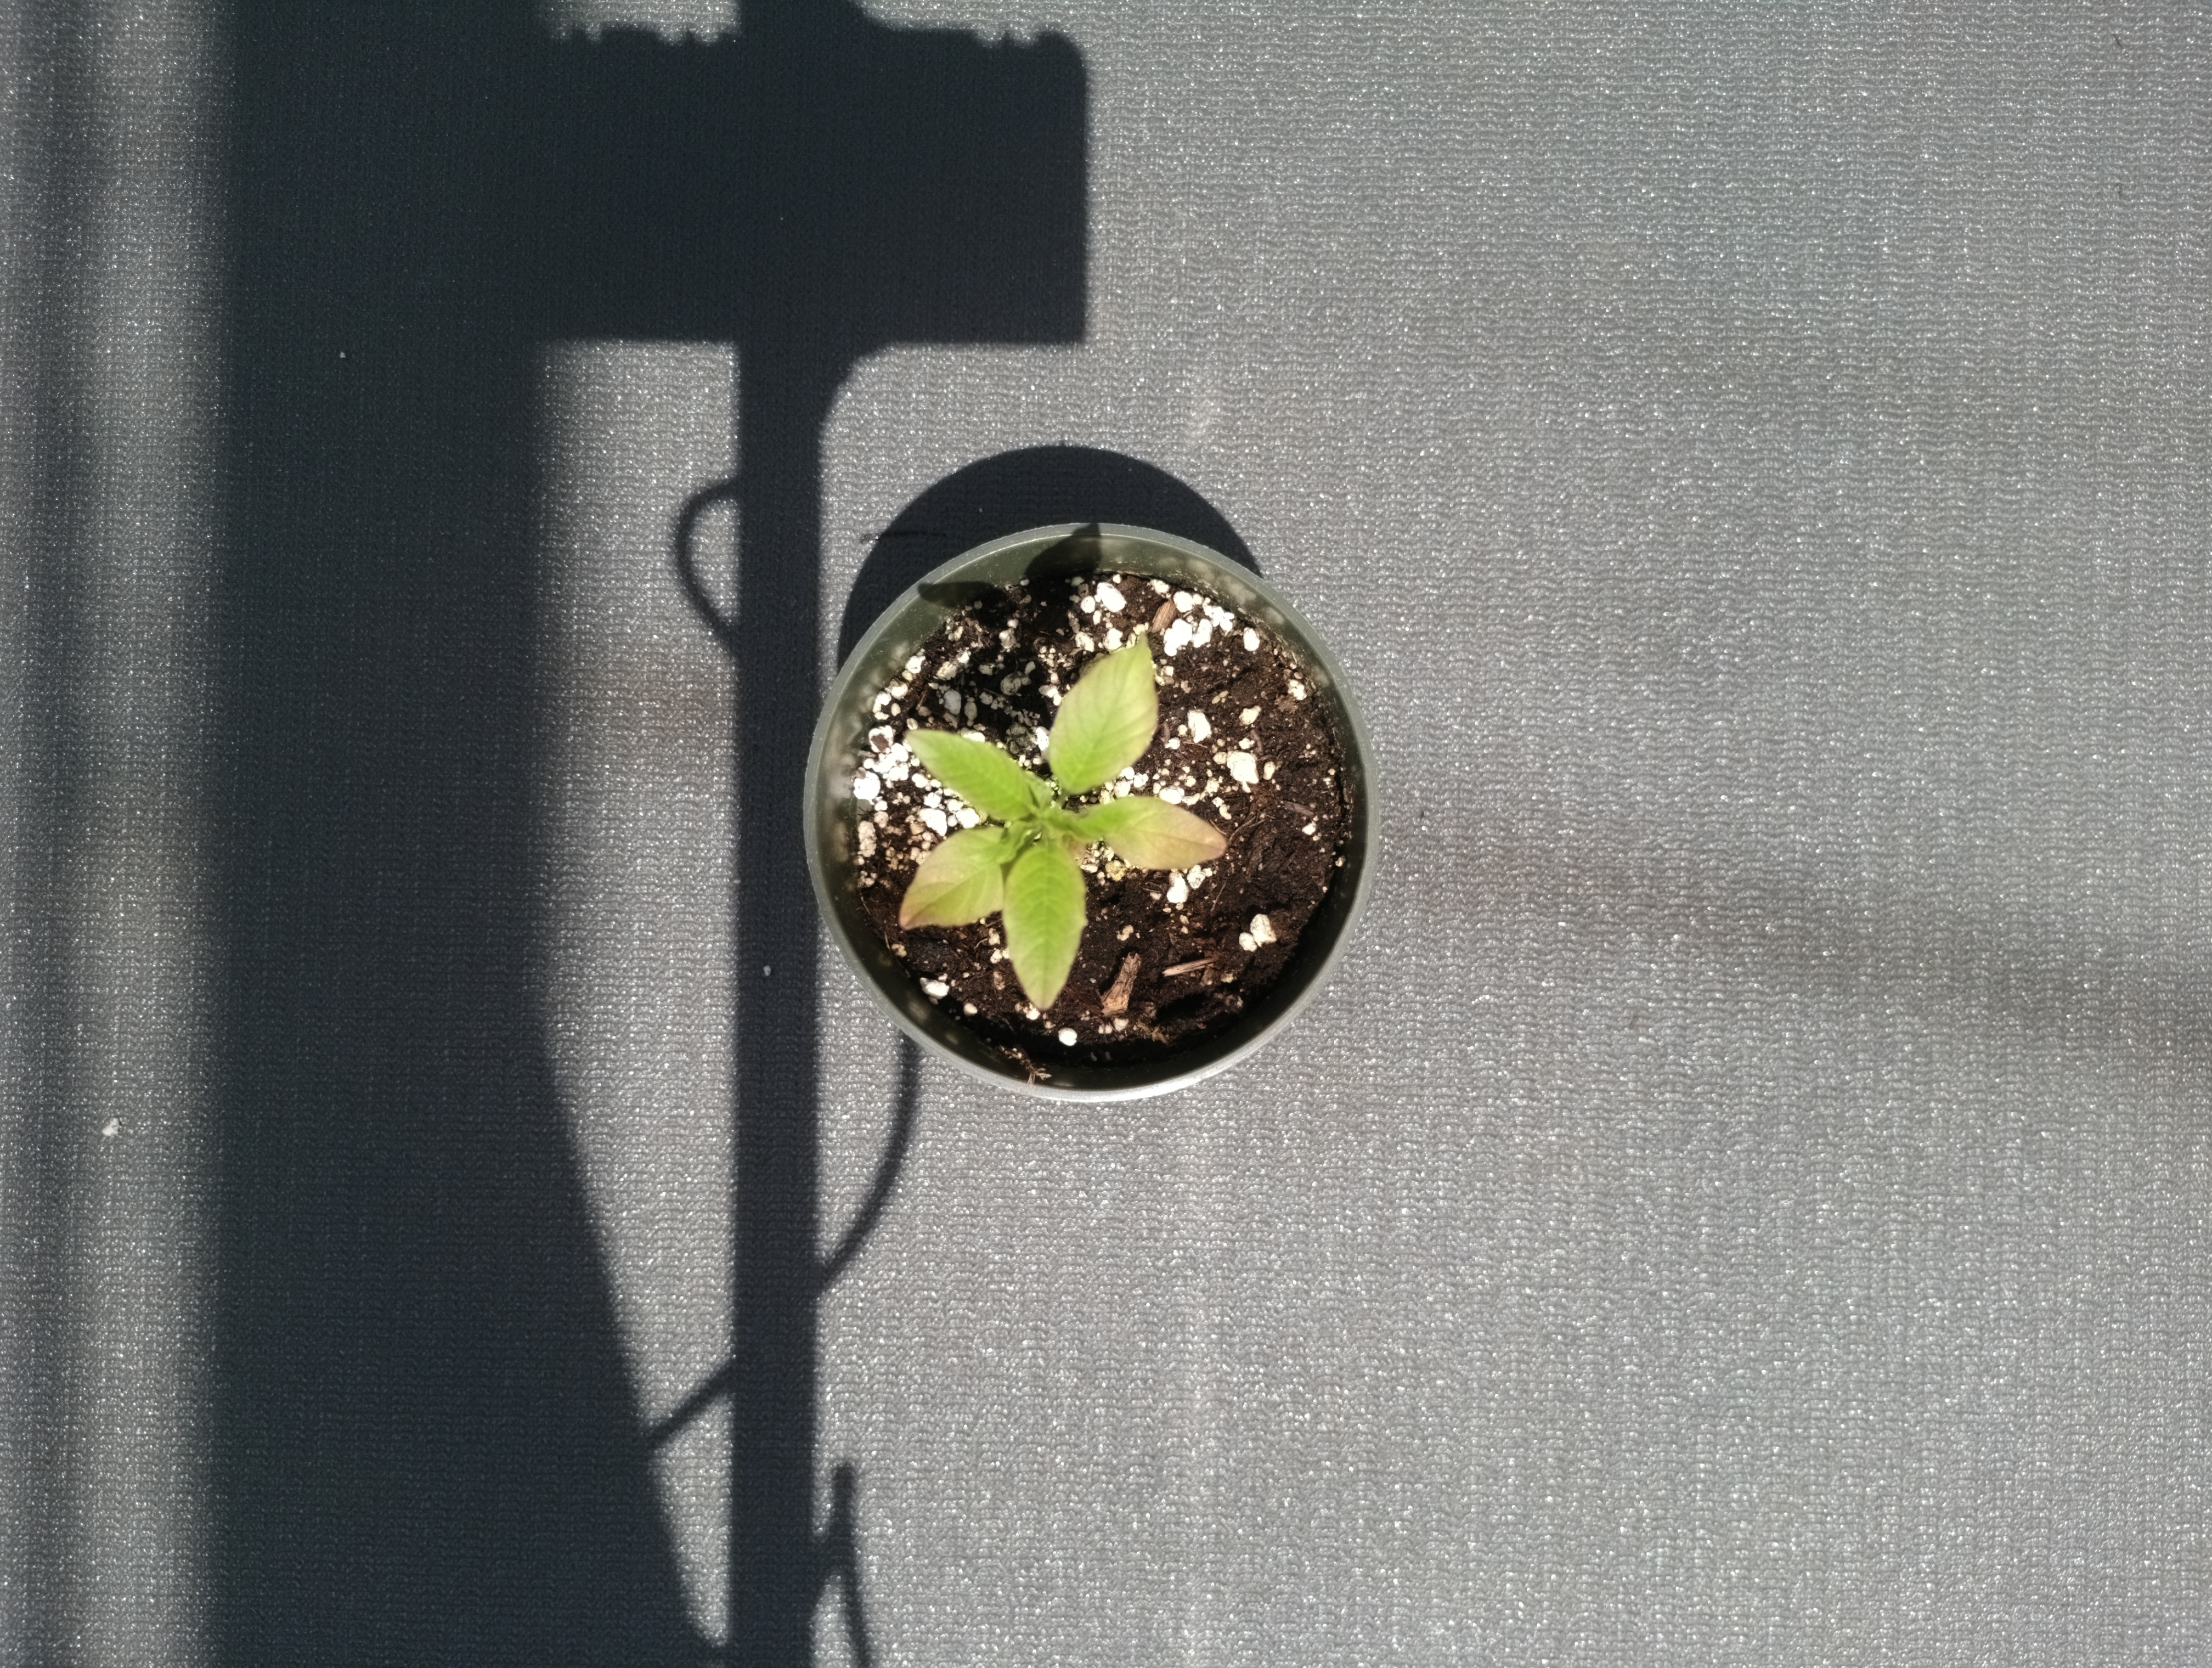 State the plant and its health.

waterhemp, chlorosis only
